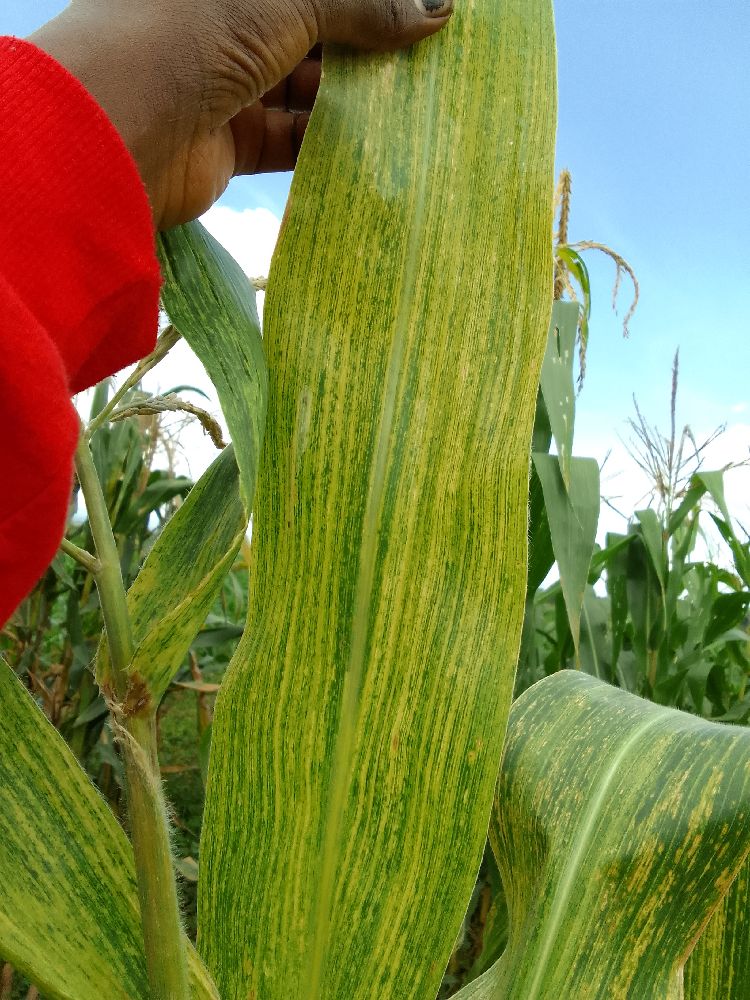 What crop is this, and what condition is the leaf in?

maize, maize lethal necrosis
